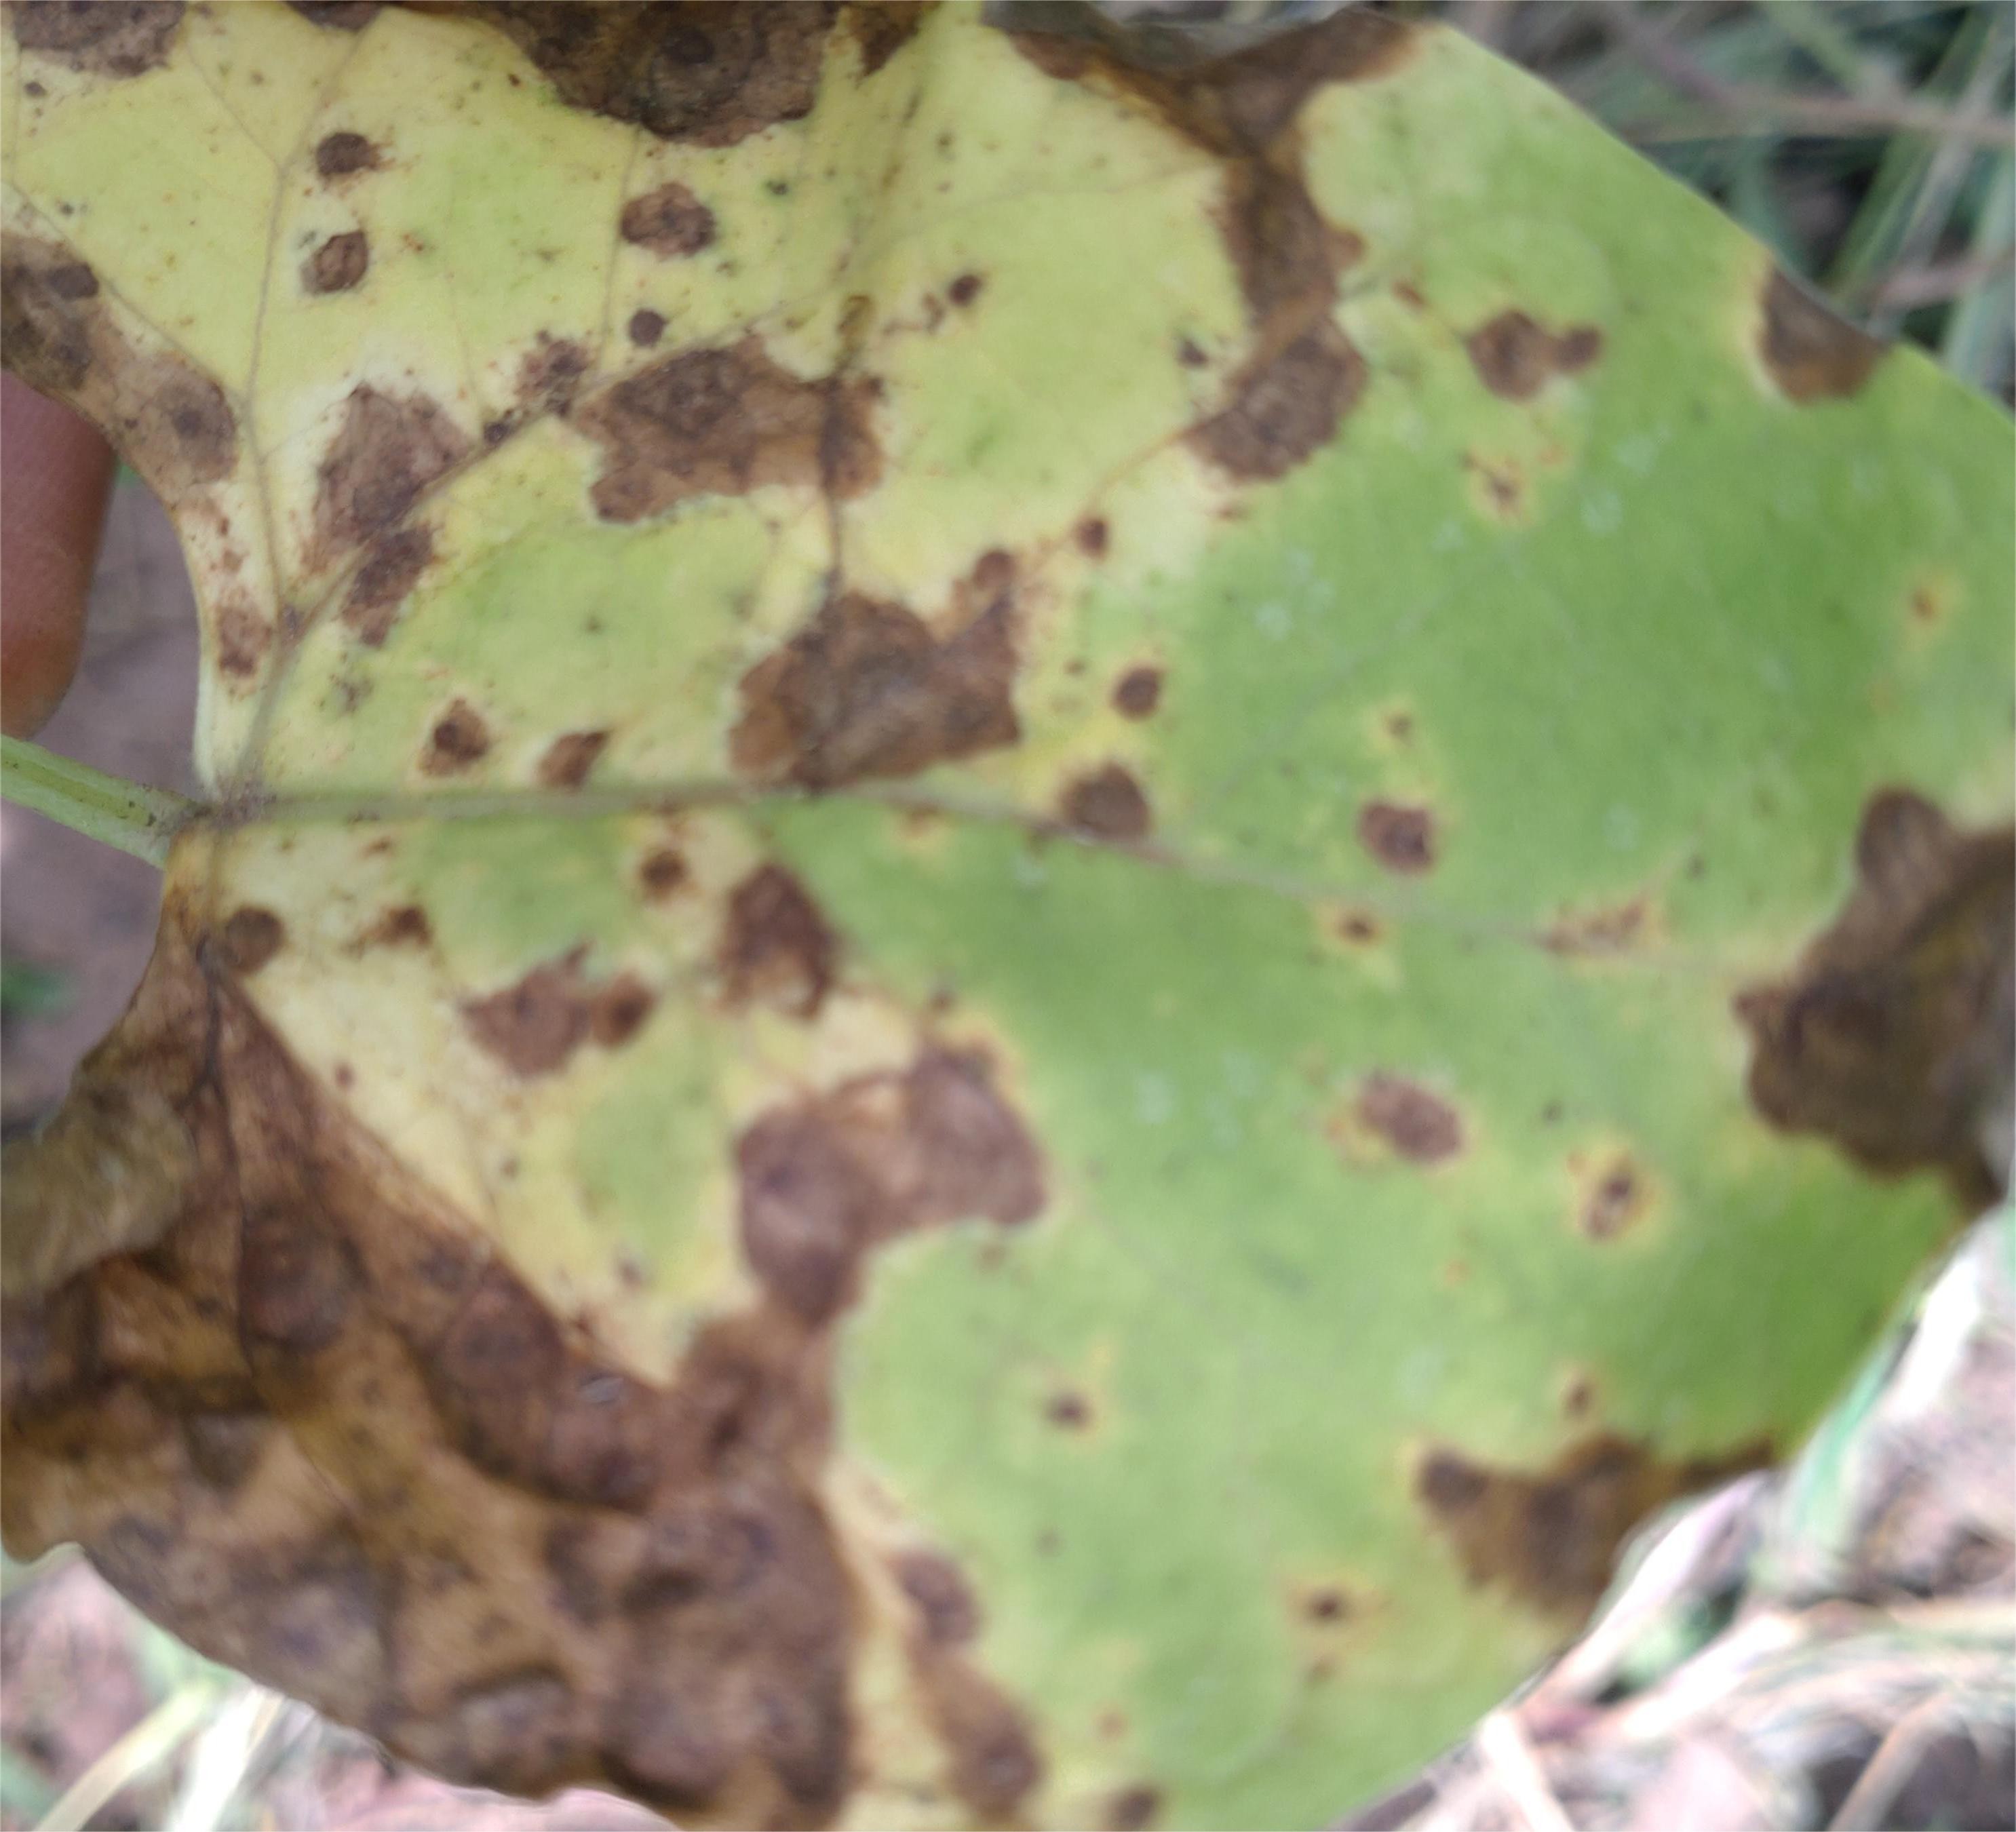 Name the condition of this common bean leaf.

anthracnose
